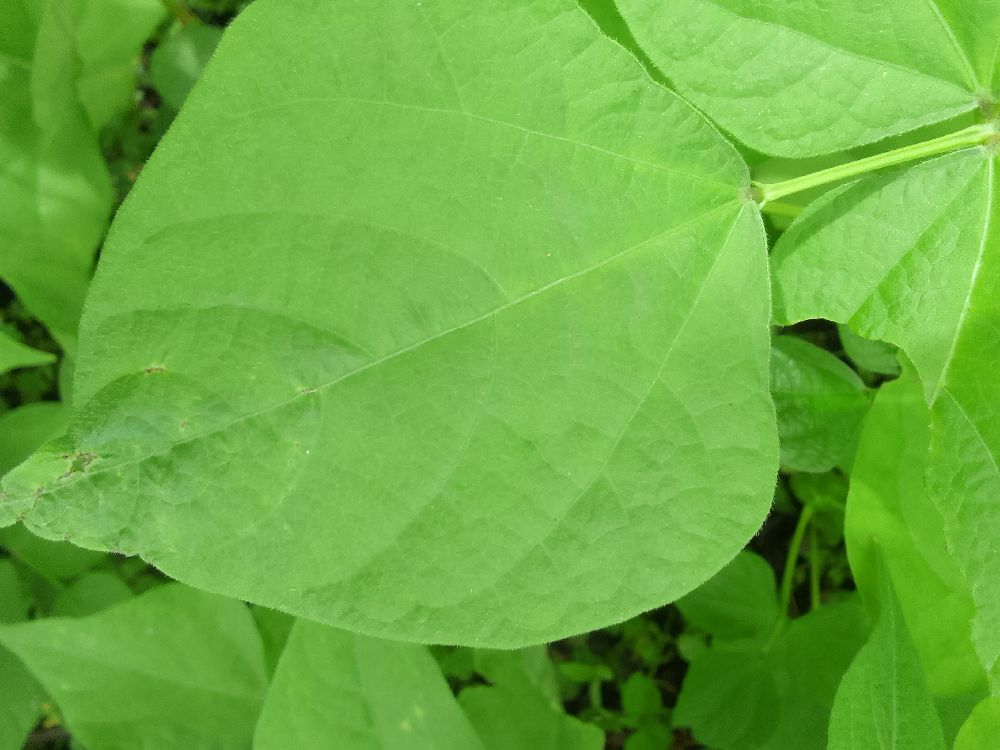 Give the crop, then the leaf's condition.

common bean, healthy
